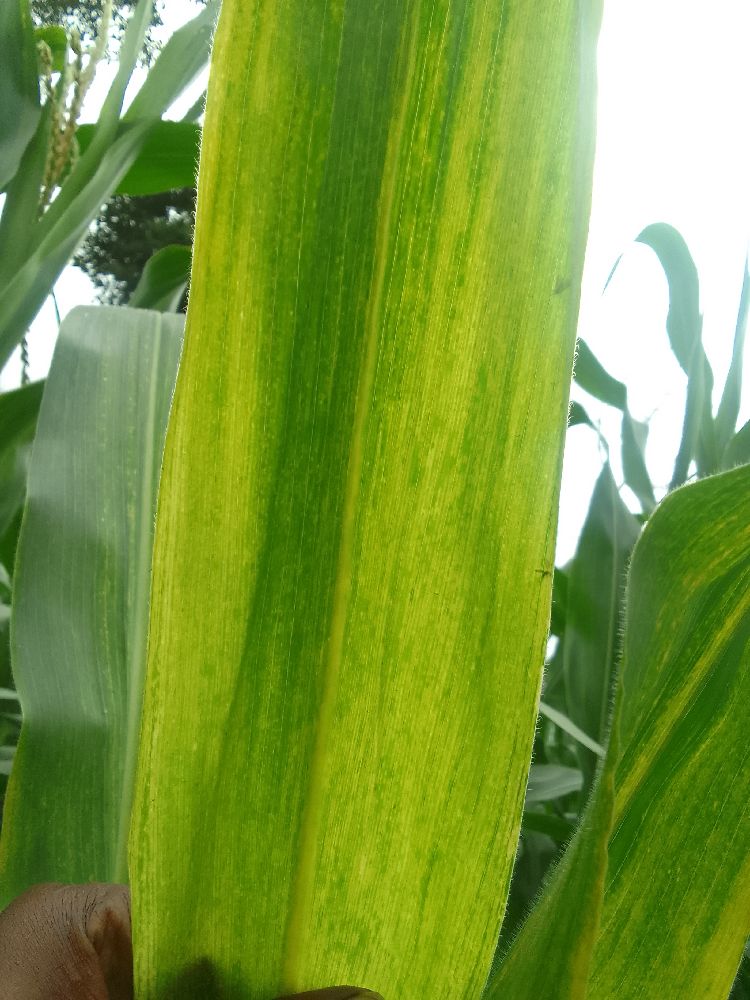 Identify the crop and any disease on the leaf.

maize, maize lethal necrosis
